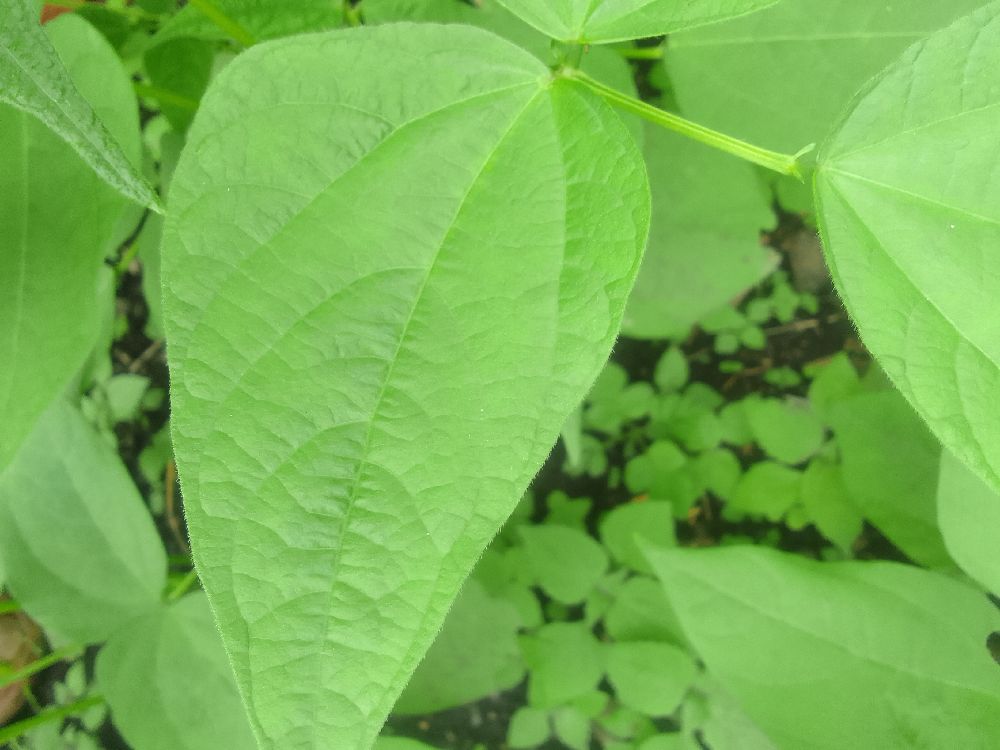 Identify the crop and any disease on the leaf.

common bean, healthy
